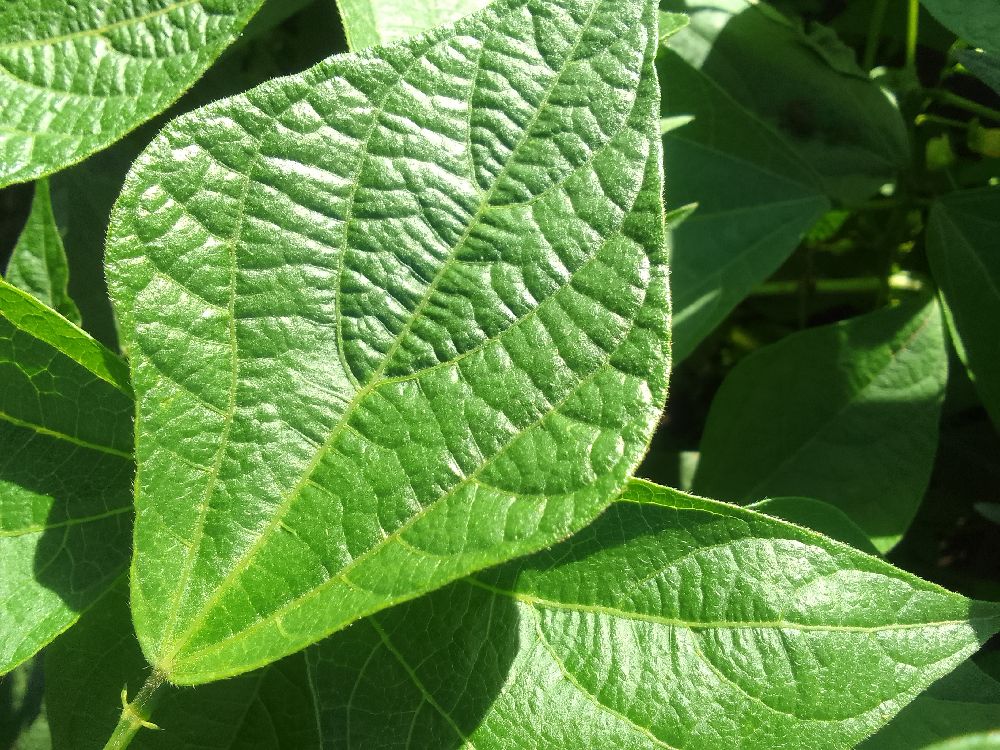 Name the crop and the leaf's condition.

common bean, healthy
